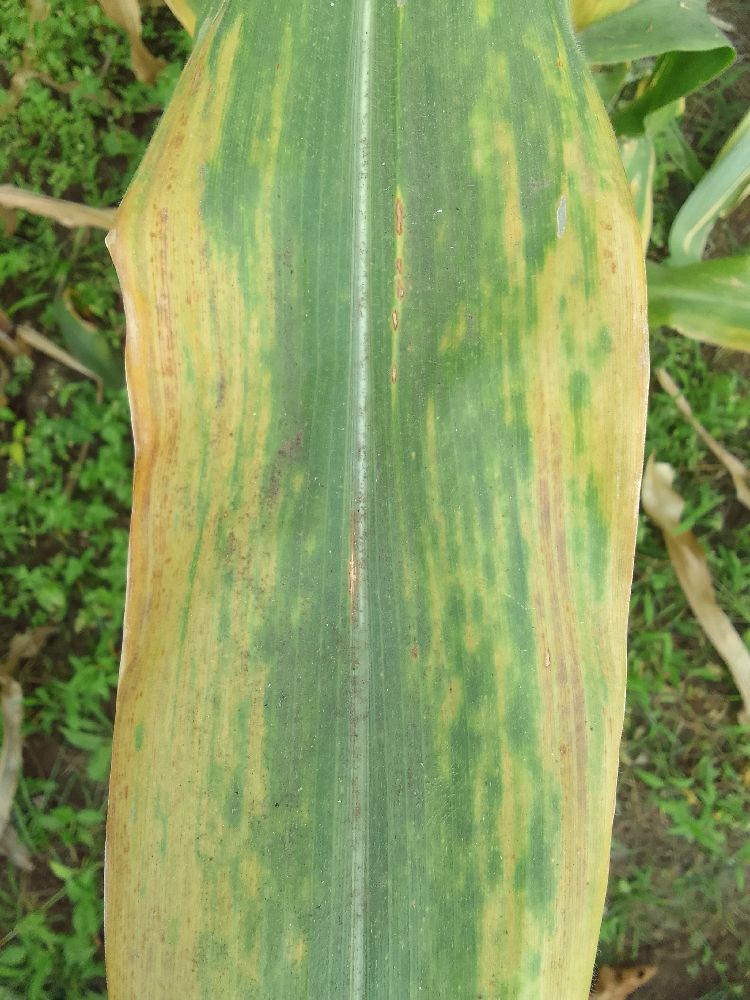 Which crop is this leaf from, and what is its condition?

maize, maize lethal necrosis
